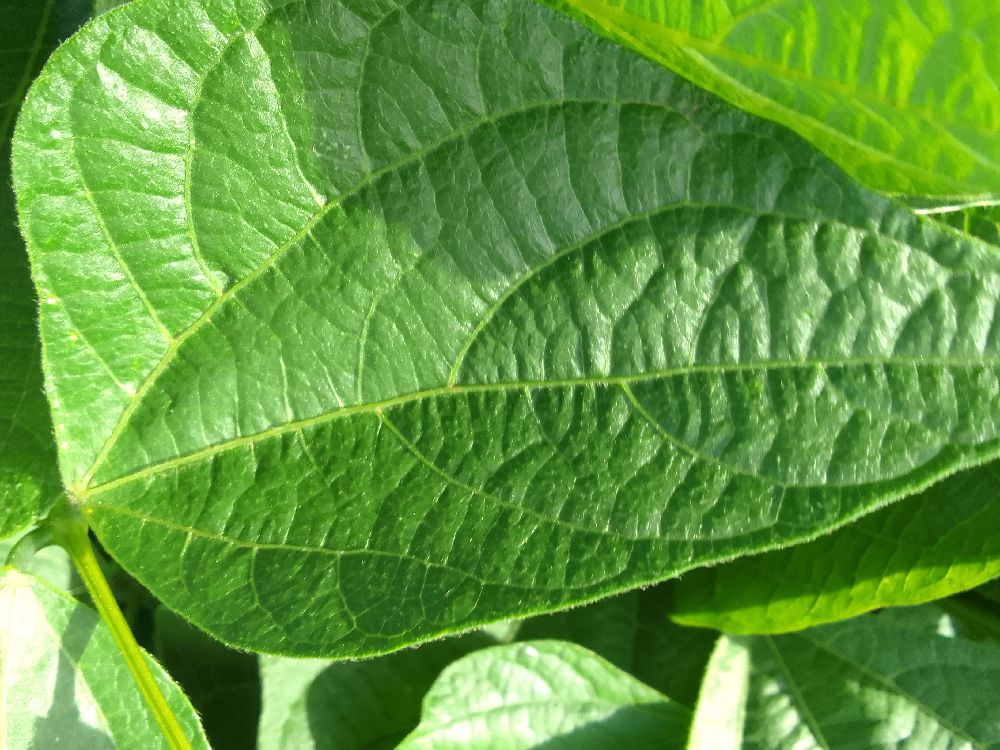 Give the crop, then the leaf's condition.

common bean, healthy
